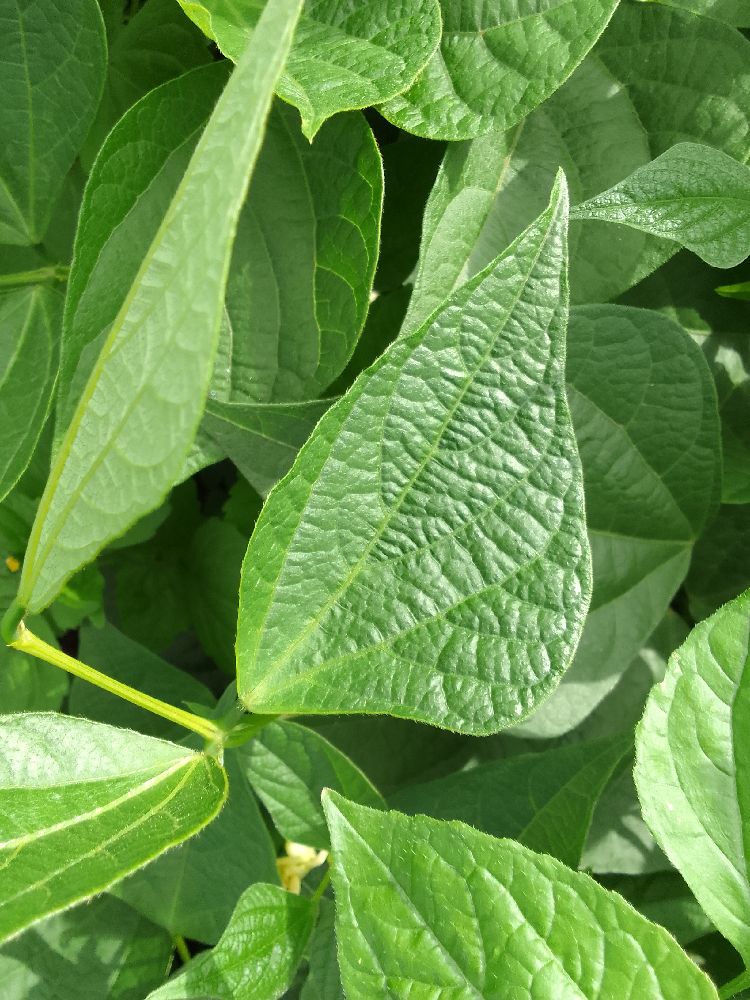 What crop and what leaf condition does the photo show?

common bean, healthy
